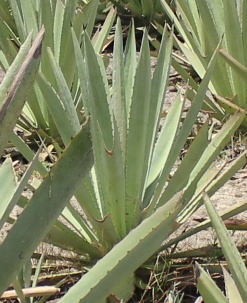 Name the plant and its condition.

agave, healthy
